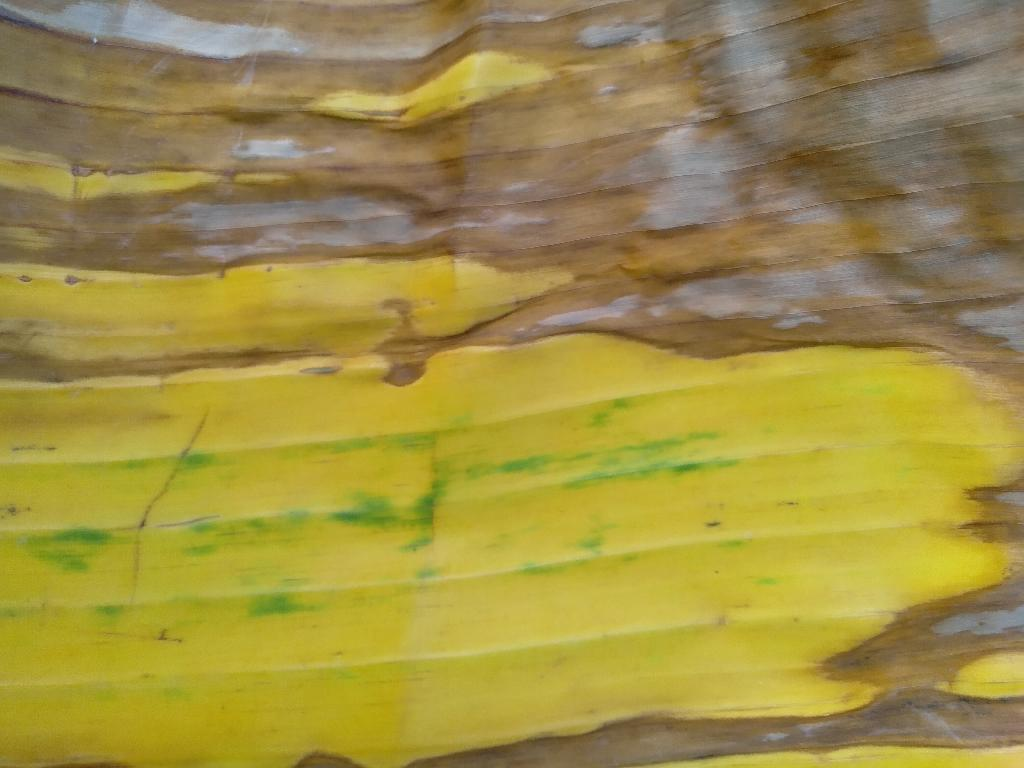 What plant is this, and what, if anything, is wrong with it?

banana, fusarium wilt race 1
